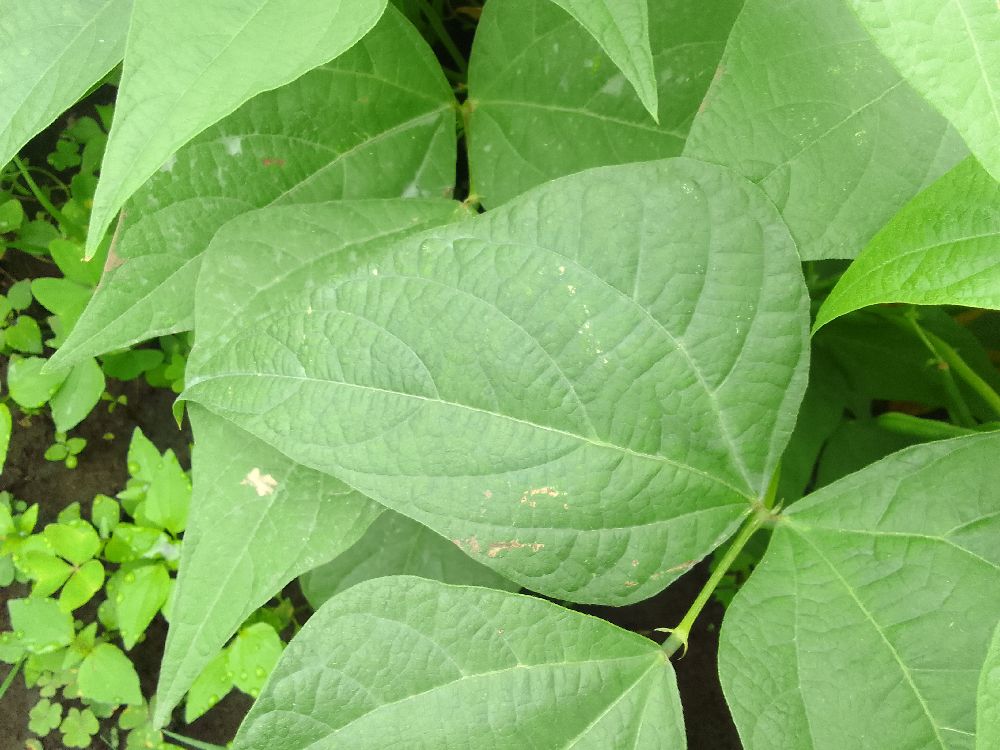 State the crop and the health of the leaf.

common bean, healthy
